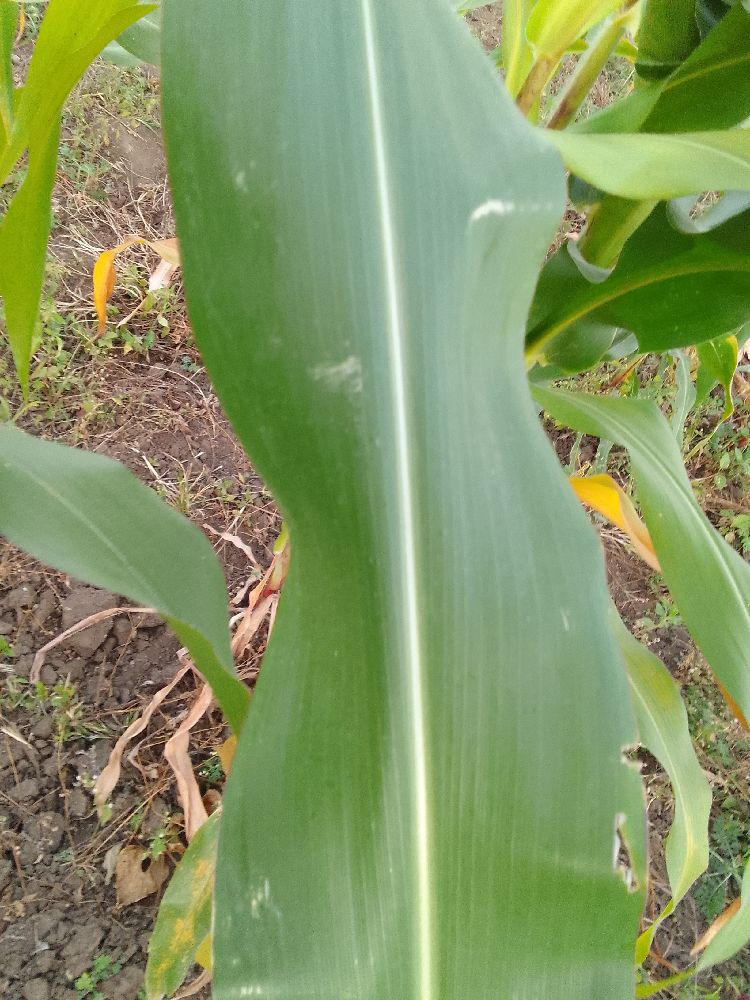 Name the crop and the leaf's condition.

maize, healthy
